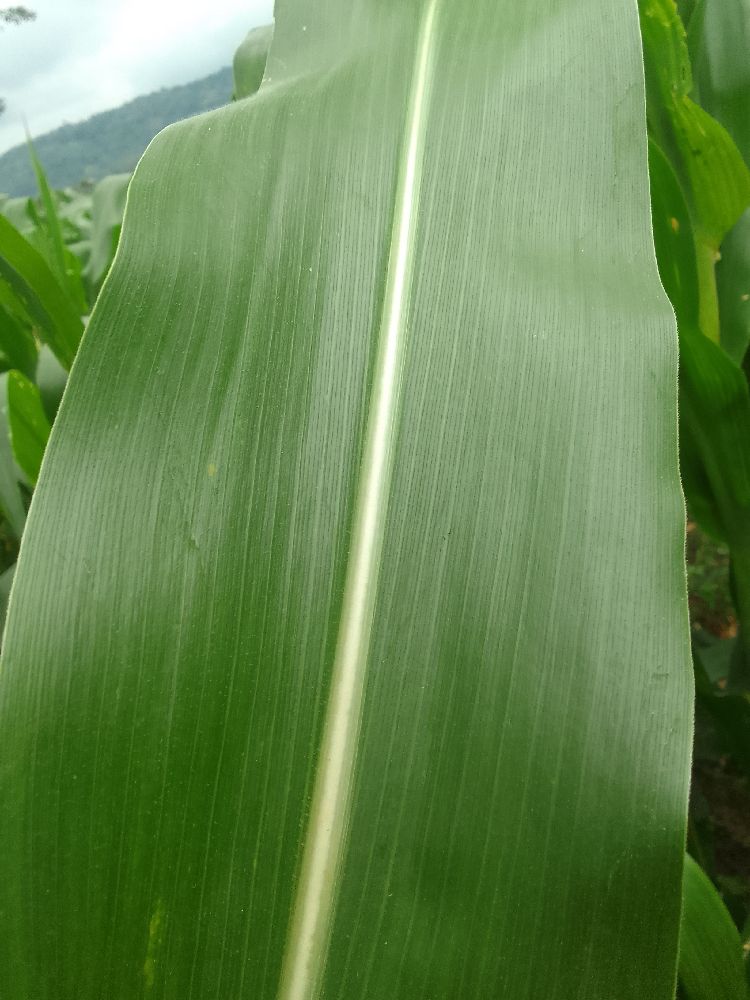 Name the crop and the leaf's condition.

maize, healthy
